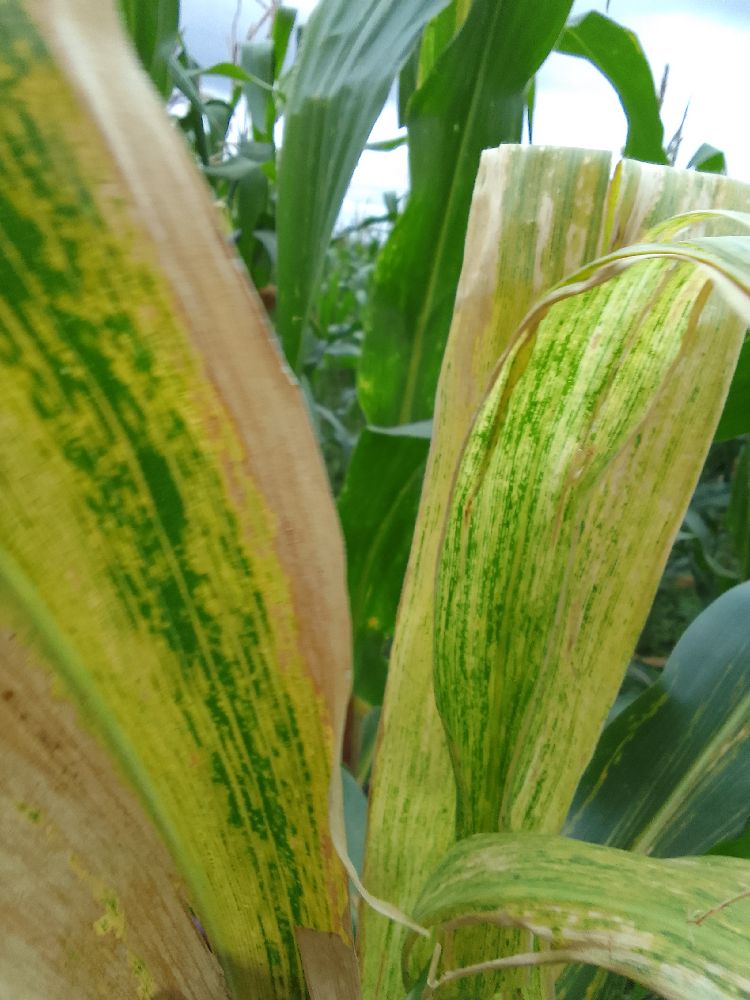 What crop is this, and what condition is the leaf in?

maize, maize lethal necrosis
